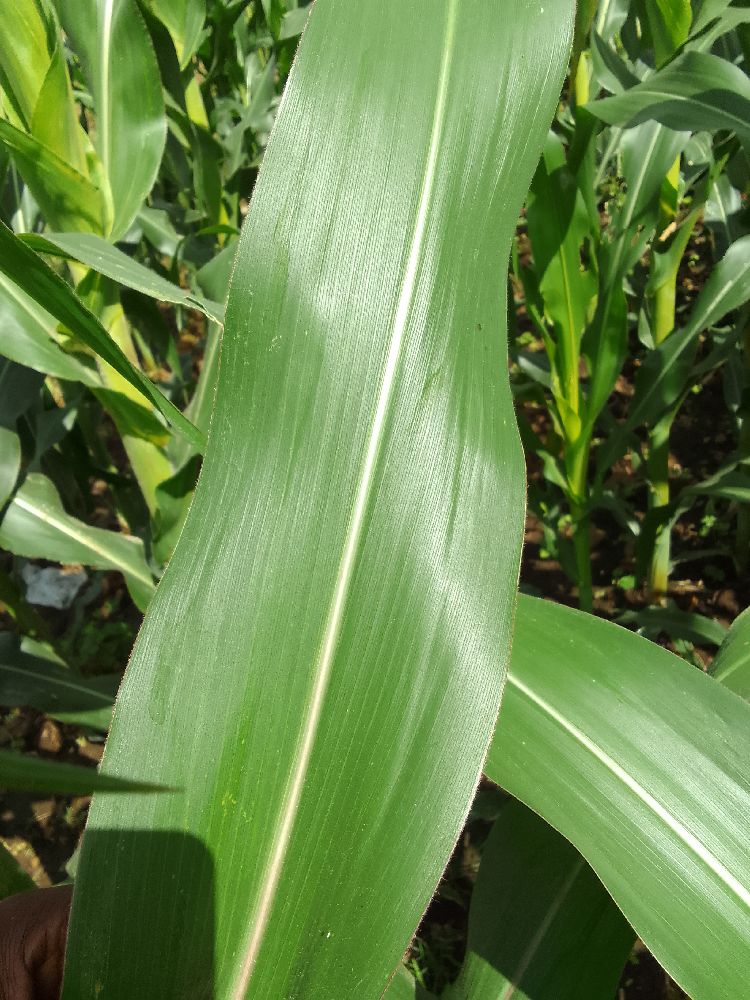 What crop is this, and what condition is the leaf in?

maize, healthy
